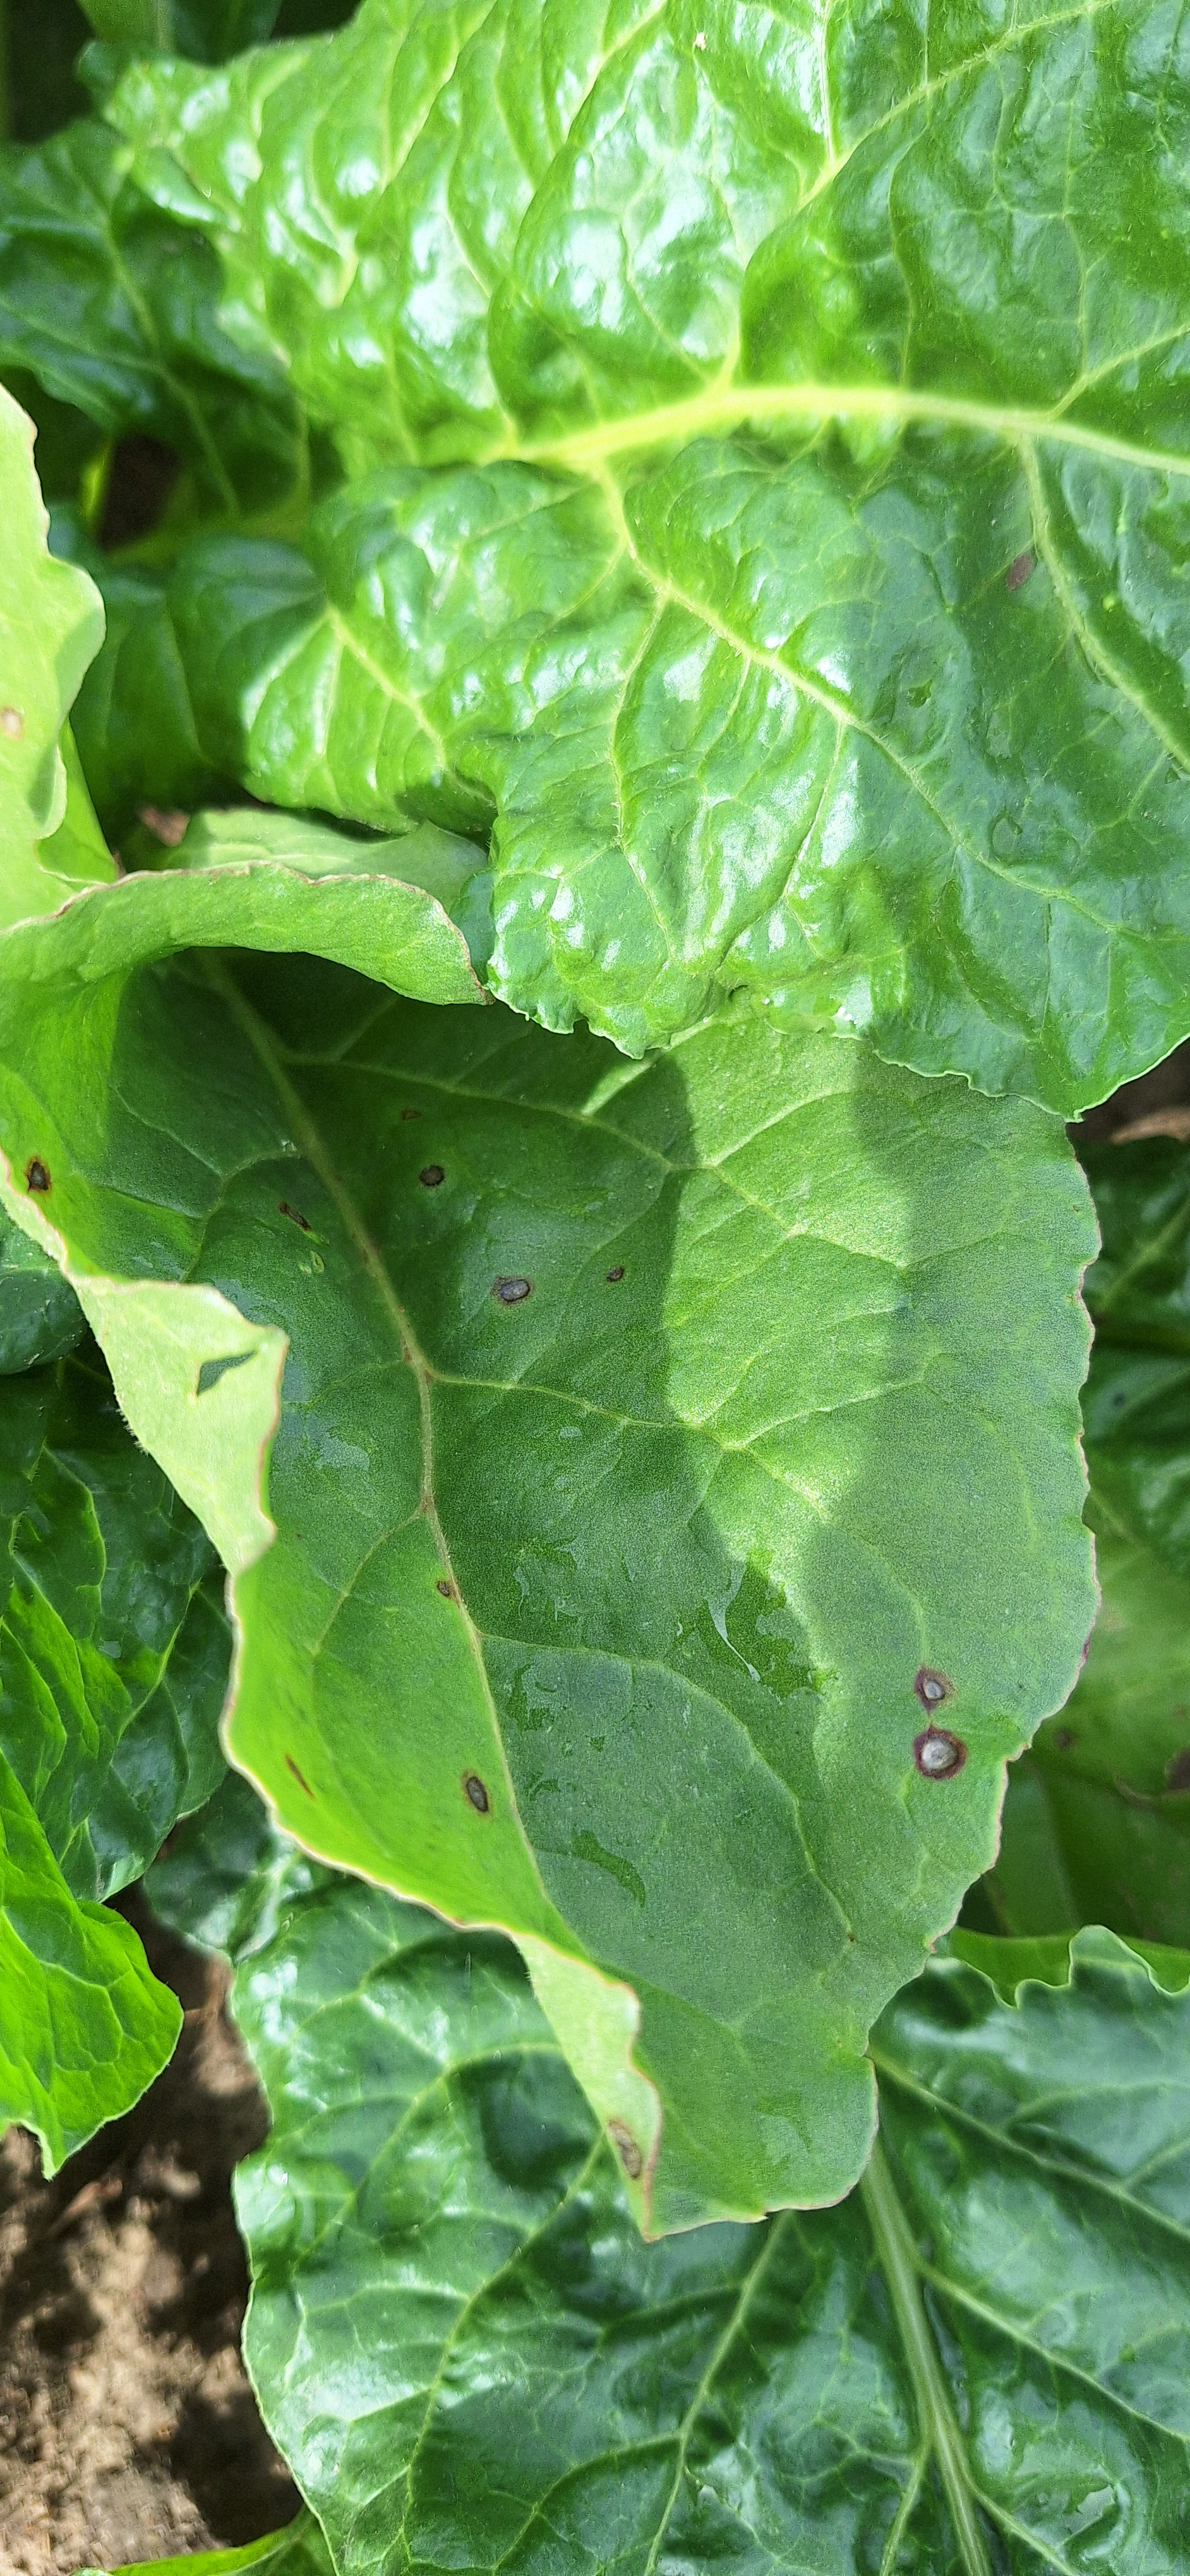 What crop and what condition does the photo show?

beet, cercospora
